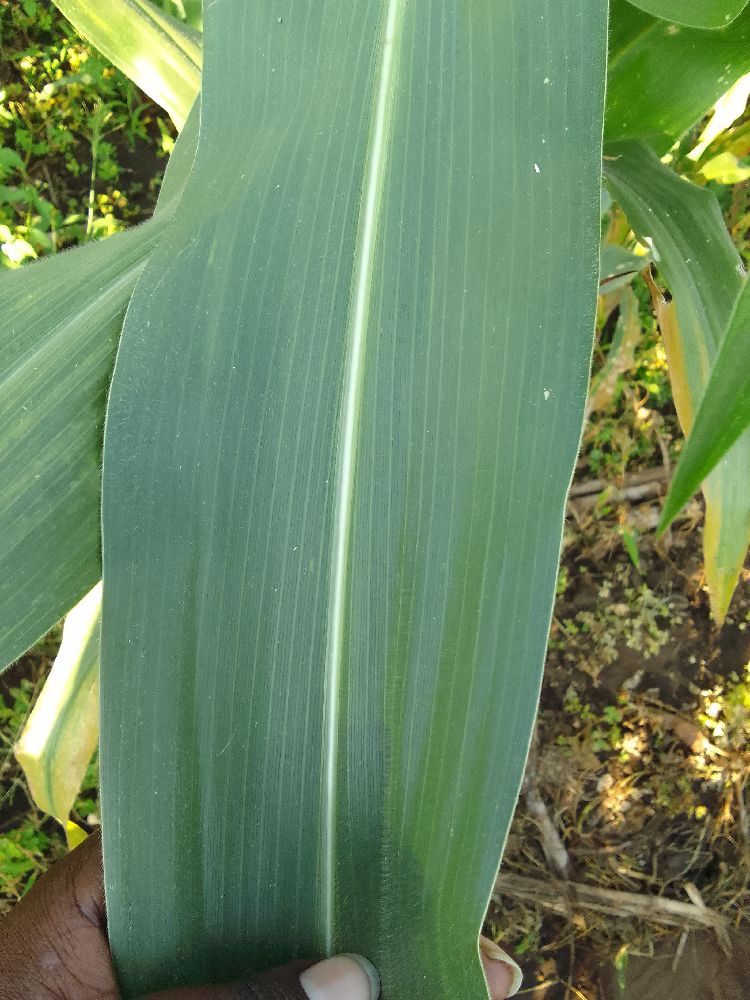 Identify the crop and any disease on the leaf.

maize, healthy
